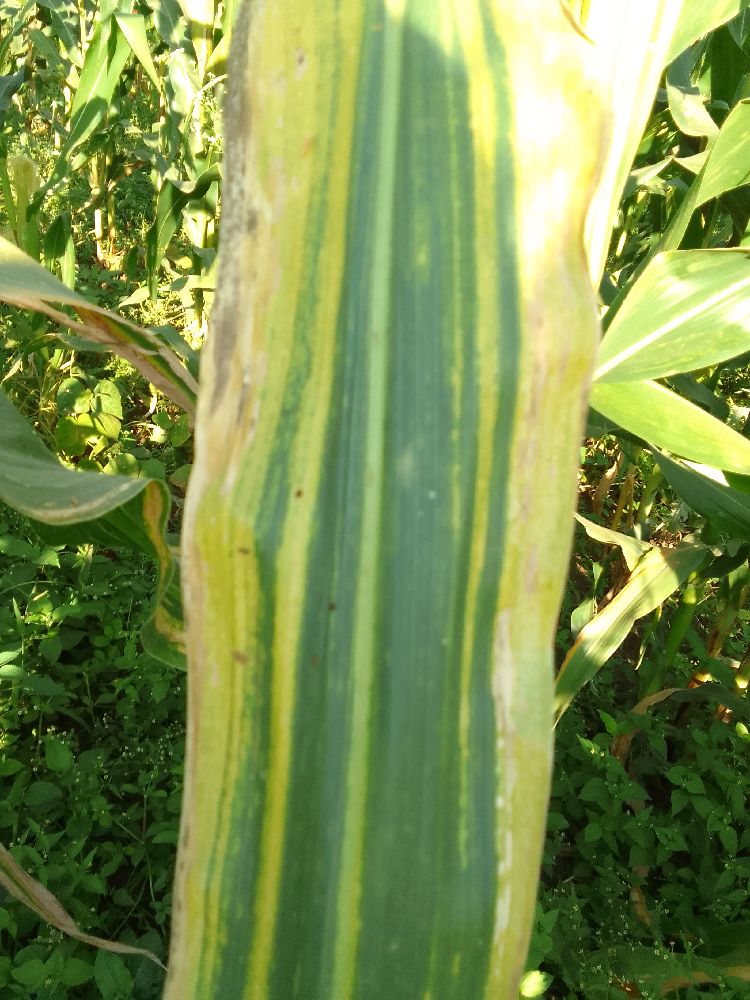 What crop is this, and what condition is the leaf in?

maize, maize lethal necrosis
